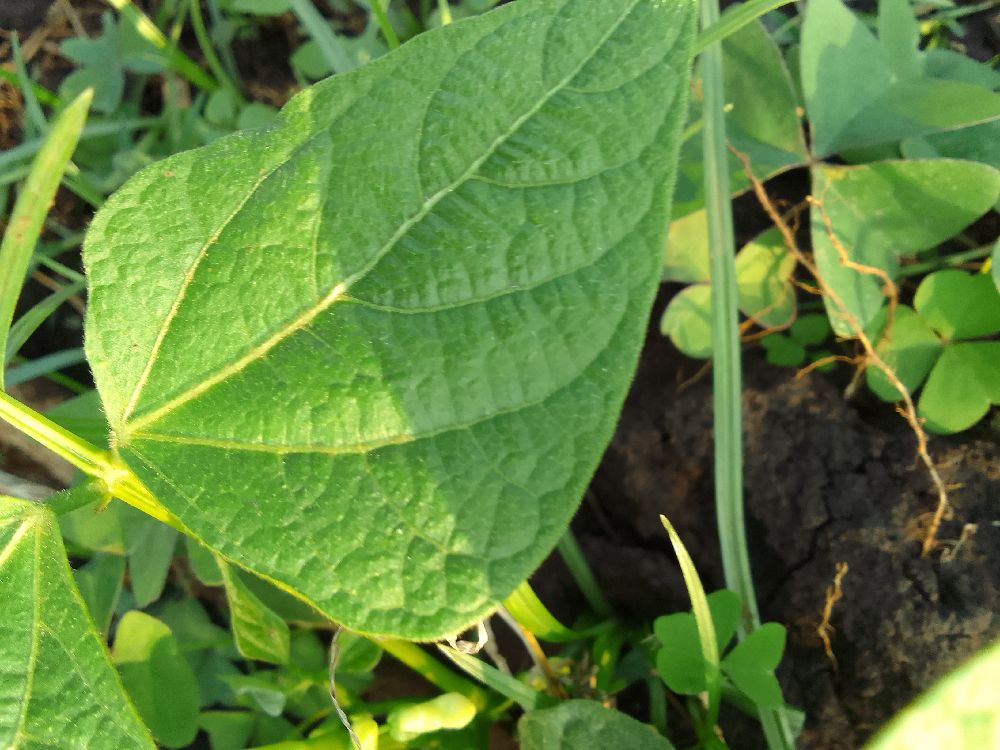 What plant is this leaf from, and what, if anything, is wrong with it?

common bean, healthy
